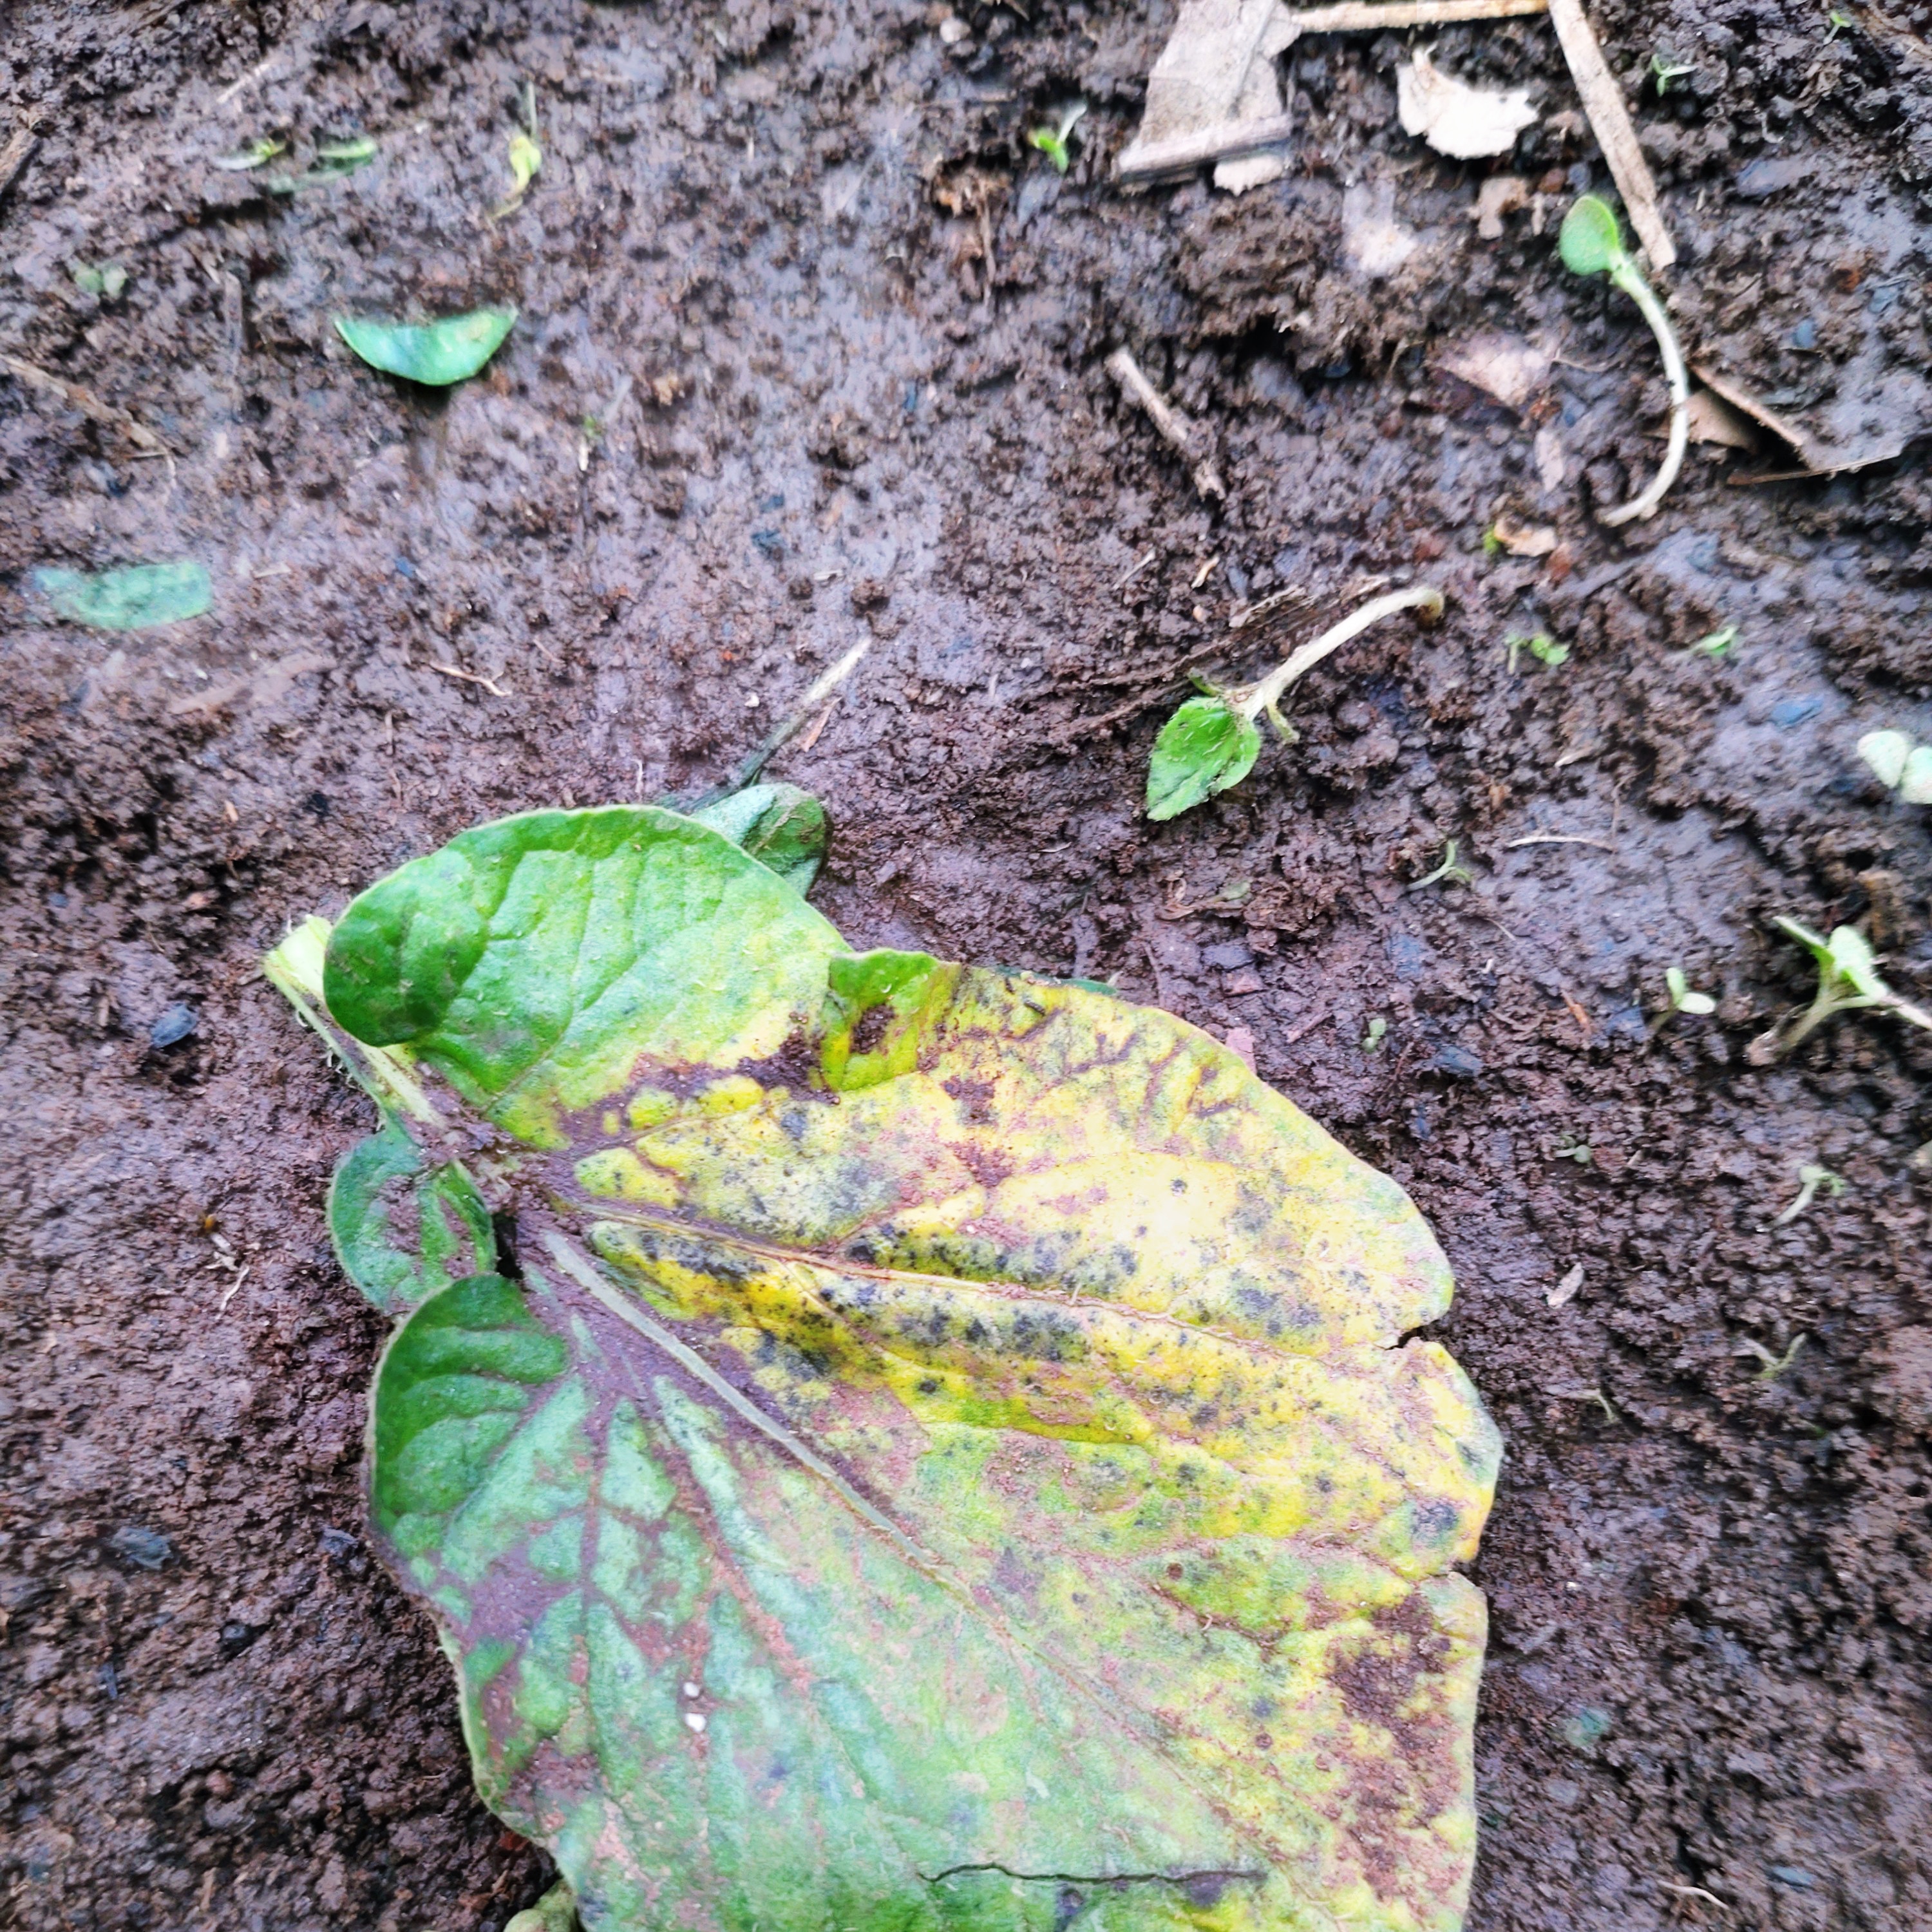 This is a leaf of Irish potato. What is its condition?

late blight
